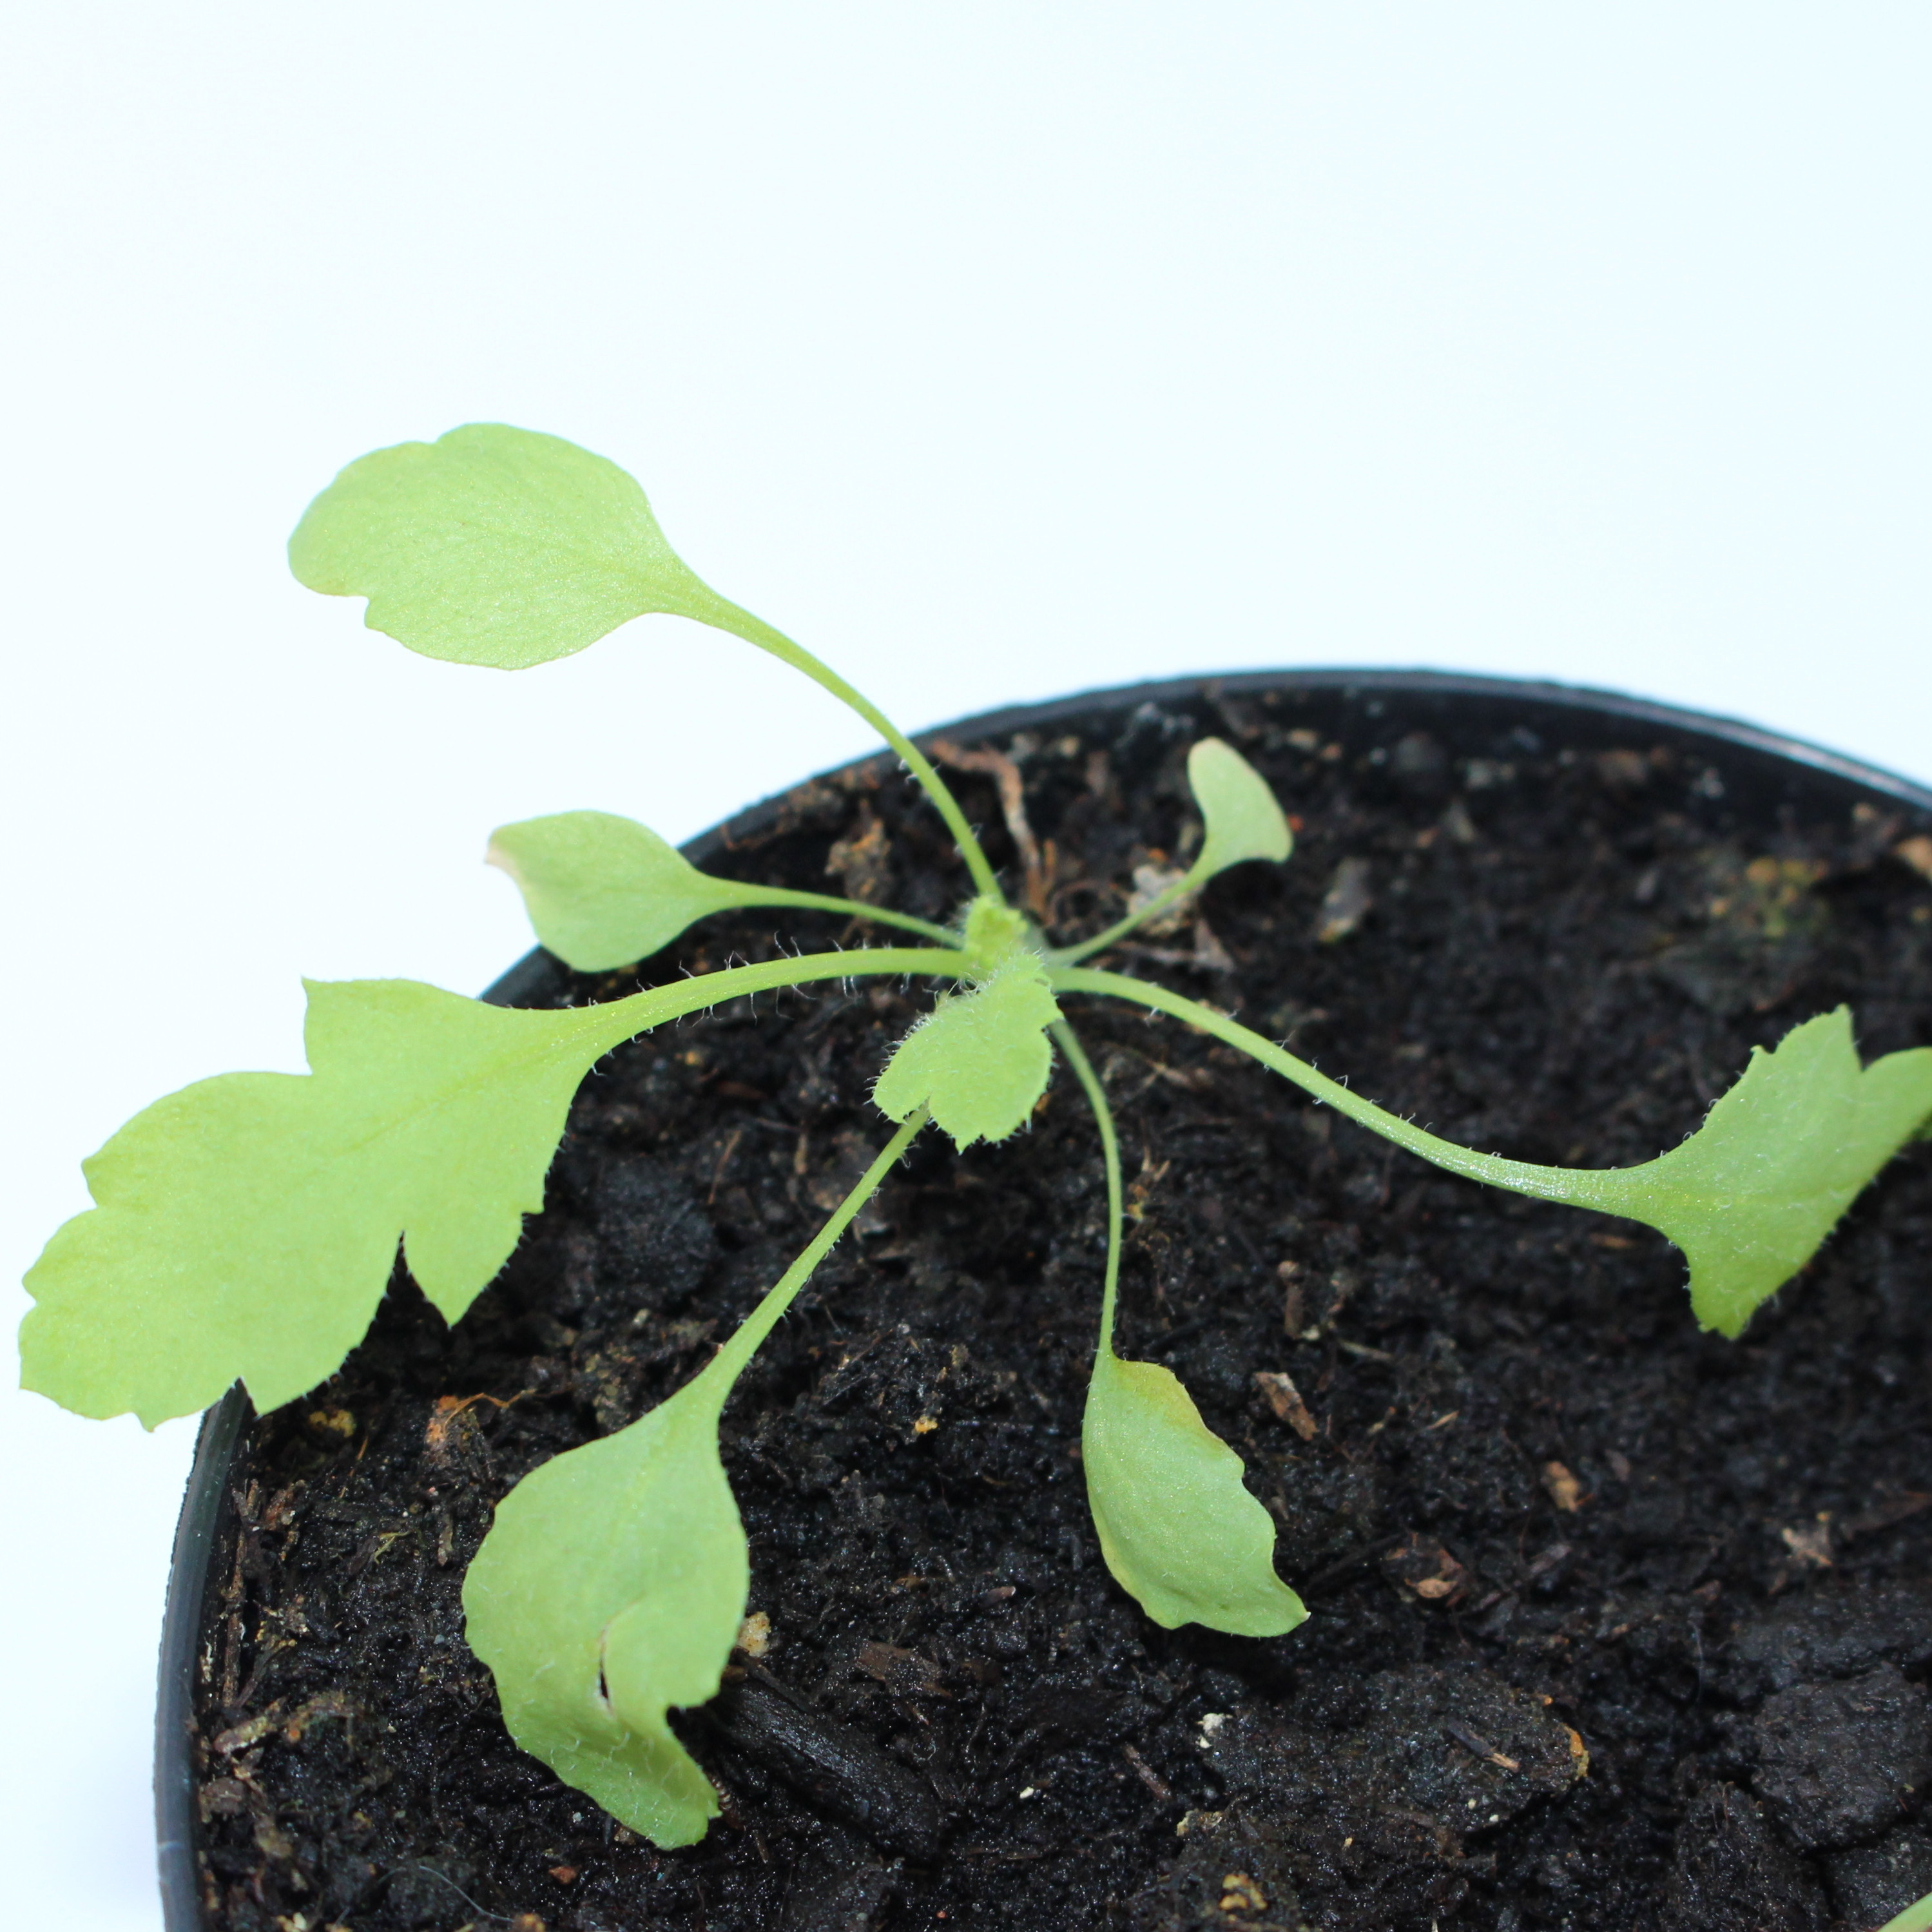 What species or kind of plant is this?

Papaver rhoeas
